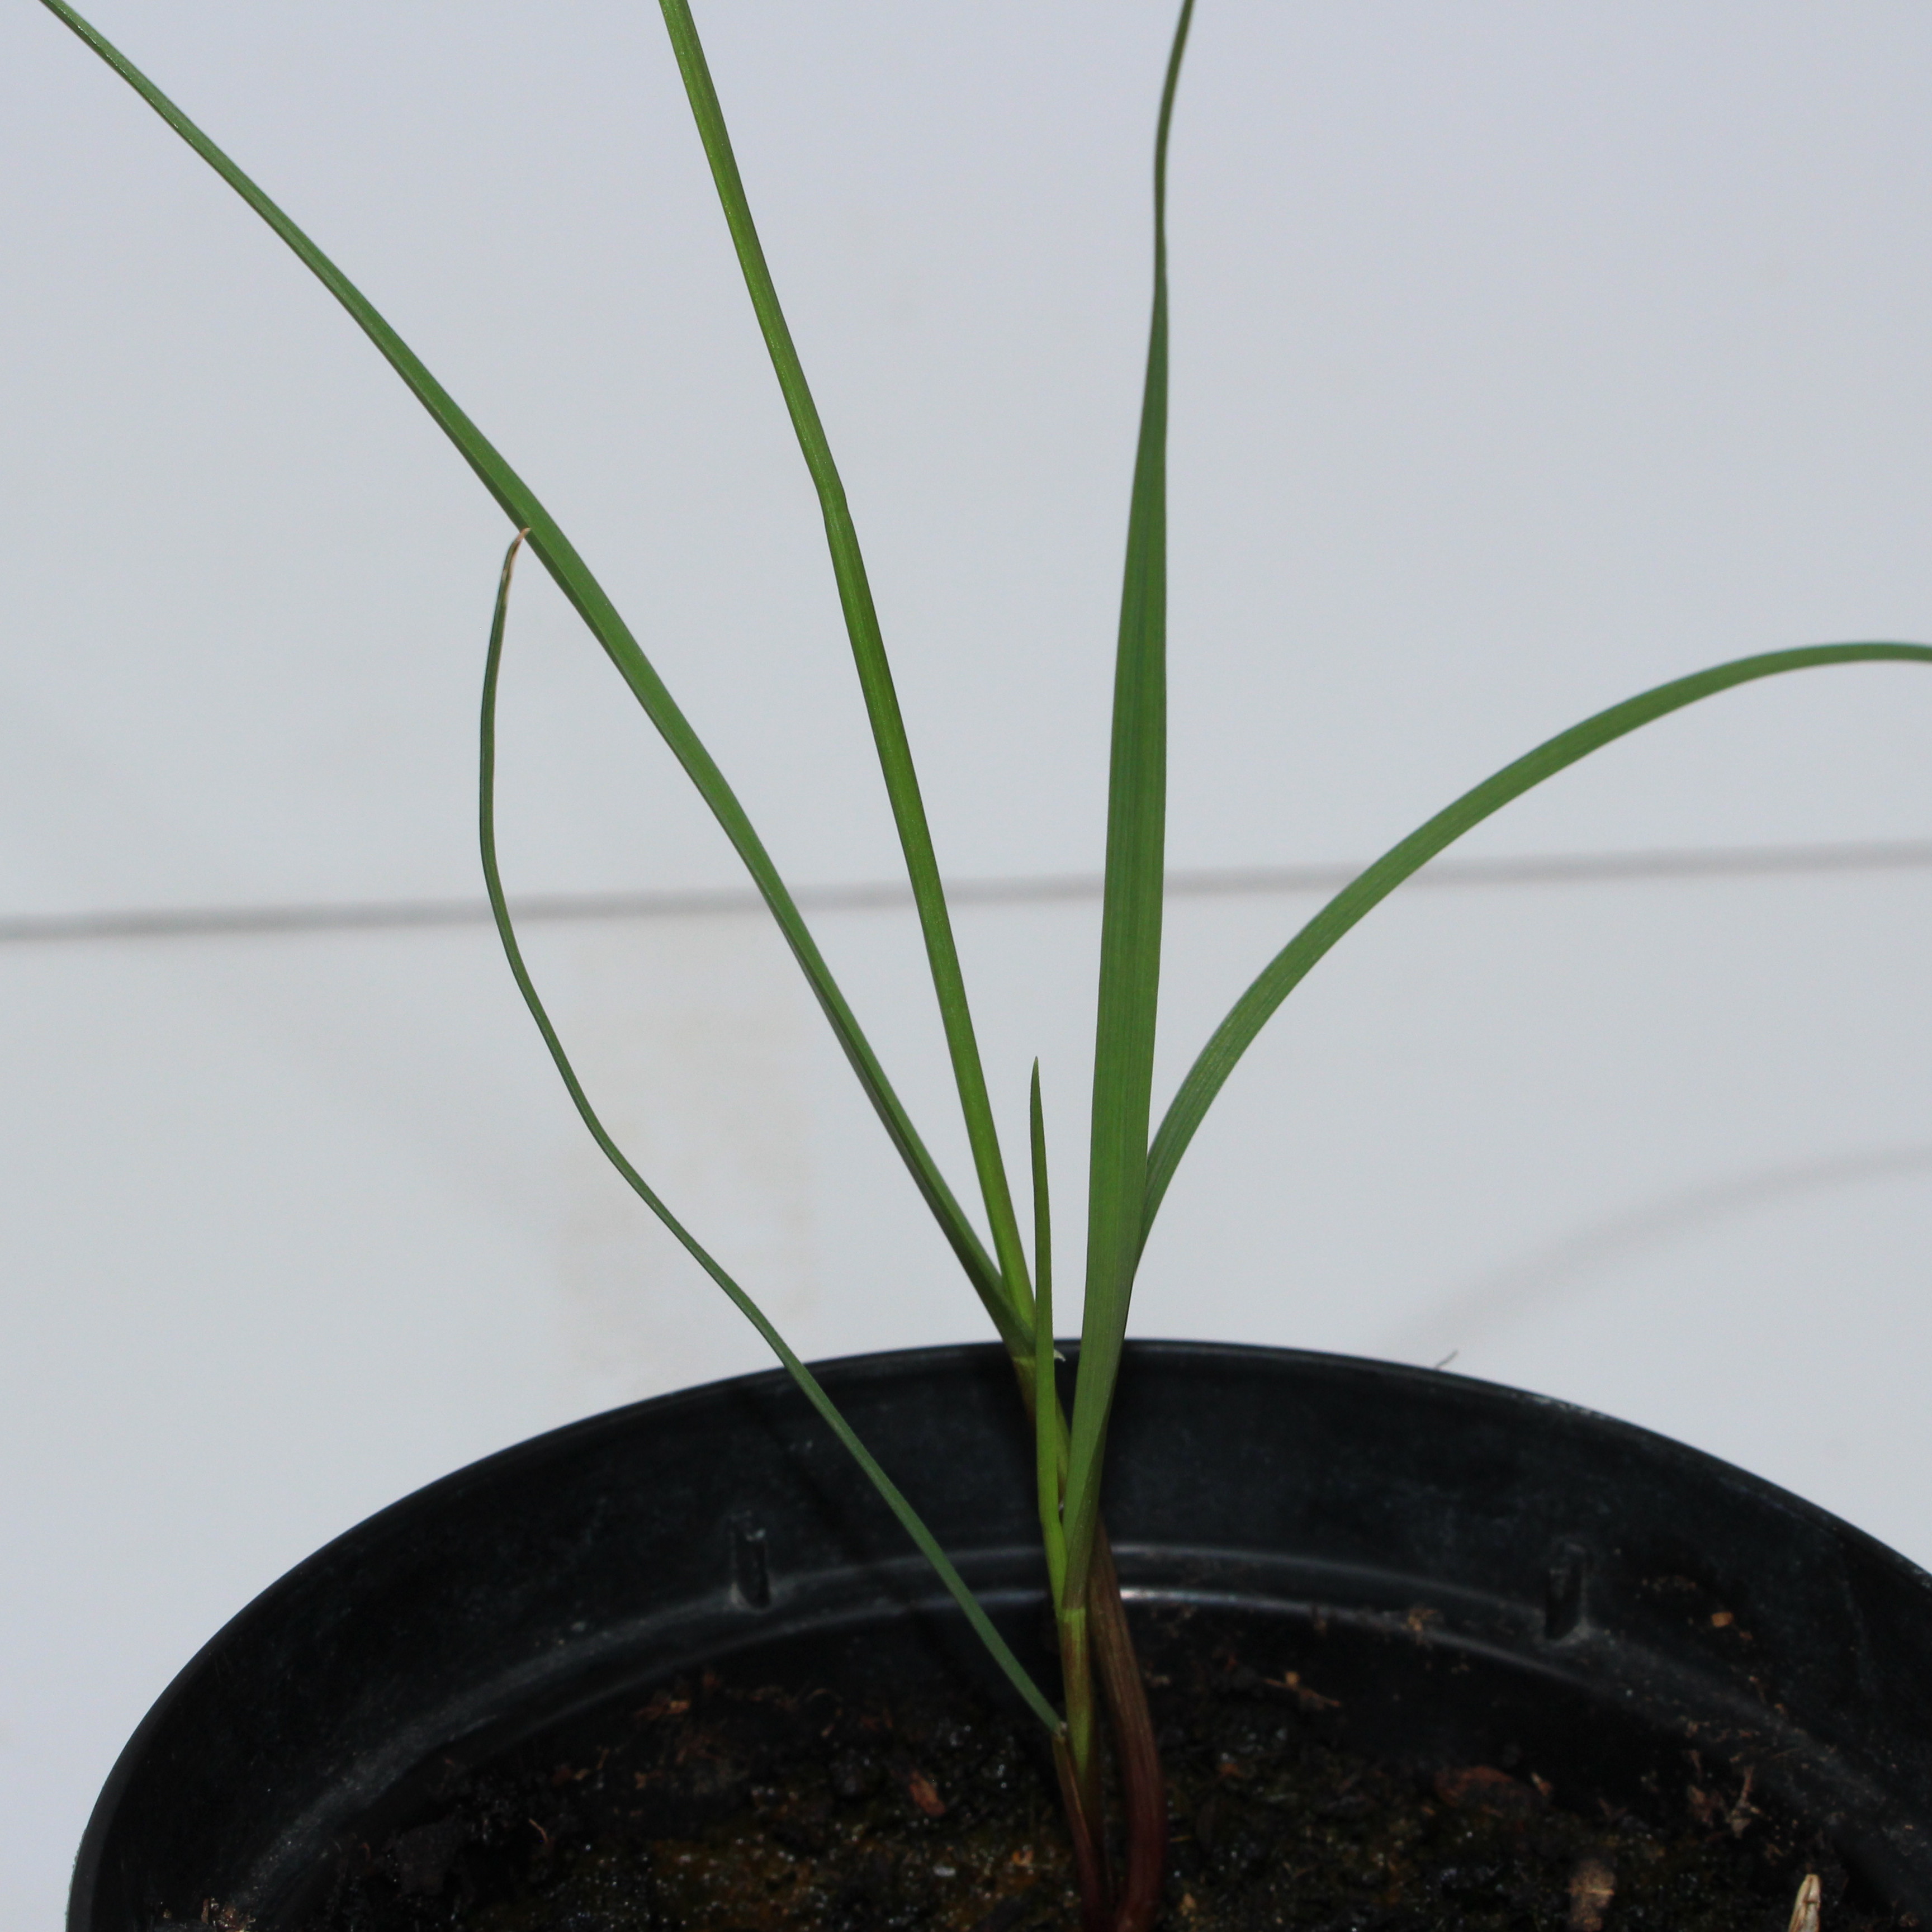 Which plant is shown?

Lolium multiflorum
